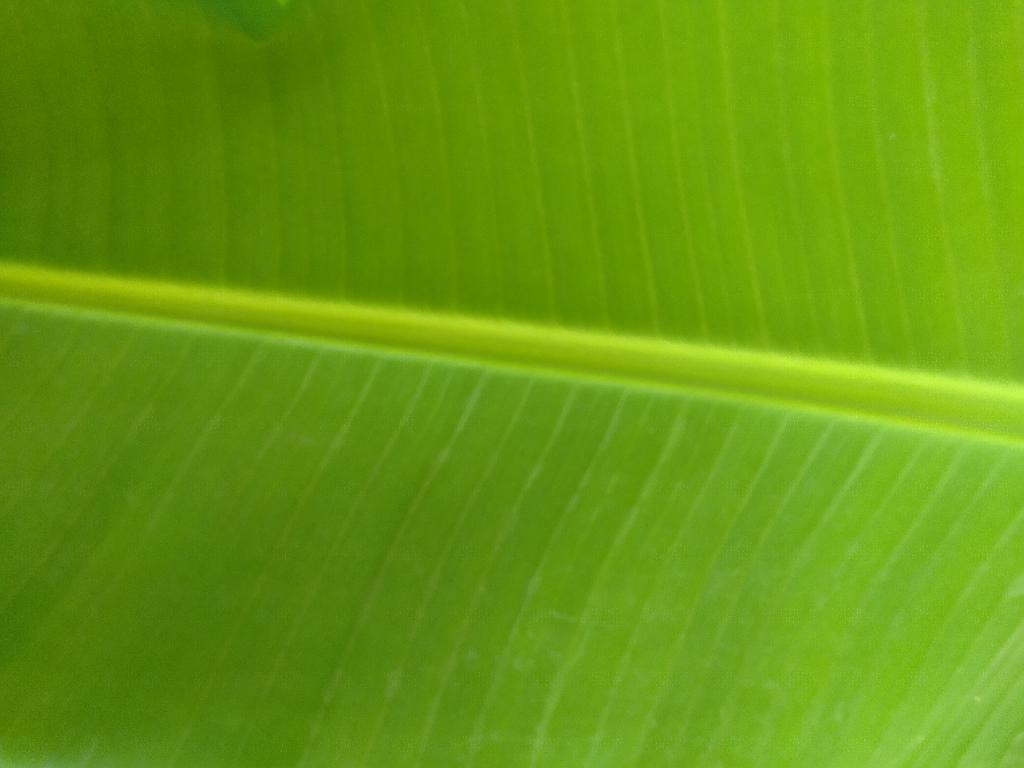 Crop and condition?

banana, healthy
